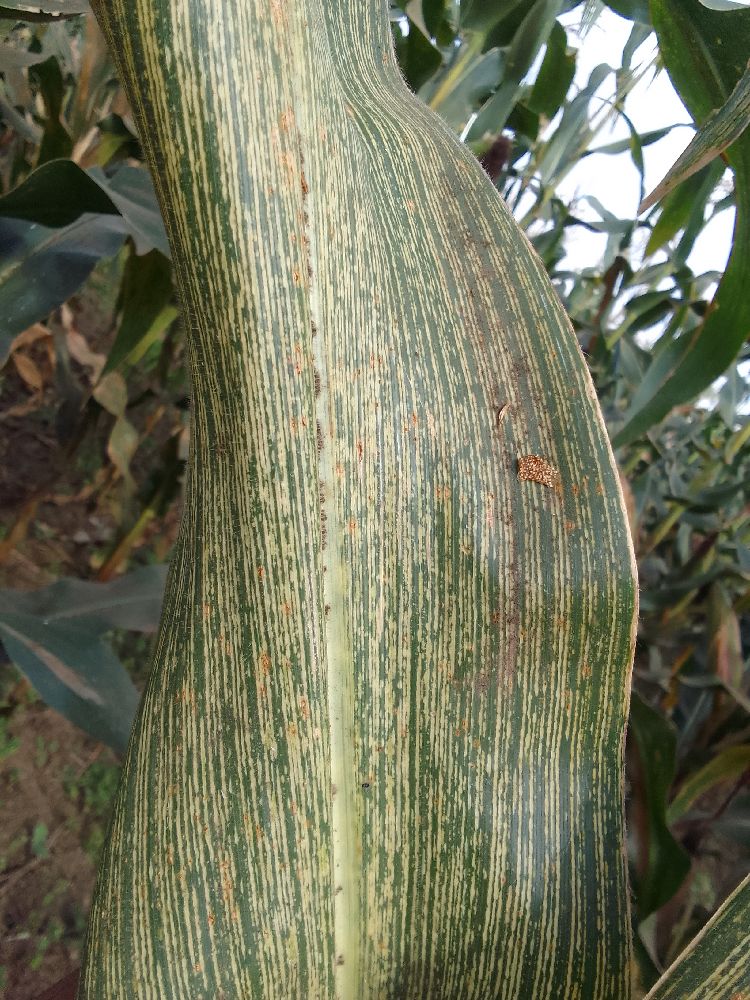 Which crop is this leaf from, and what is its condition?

maize, maize streak virus
